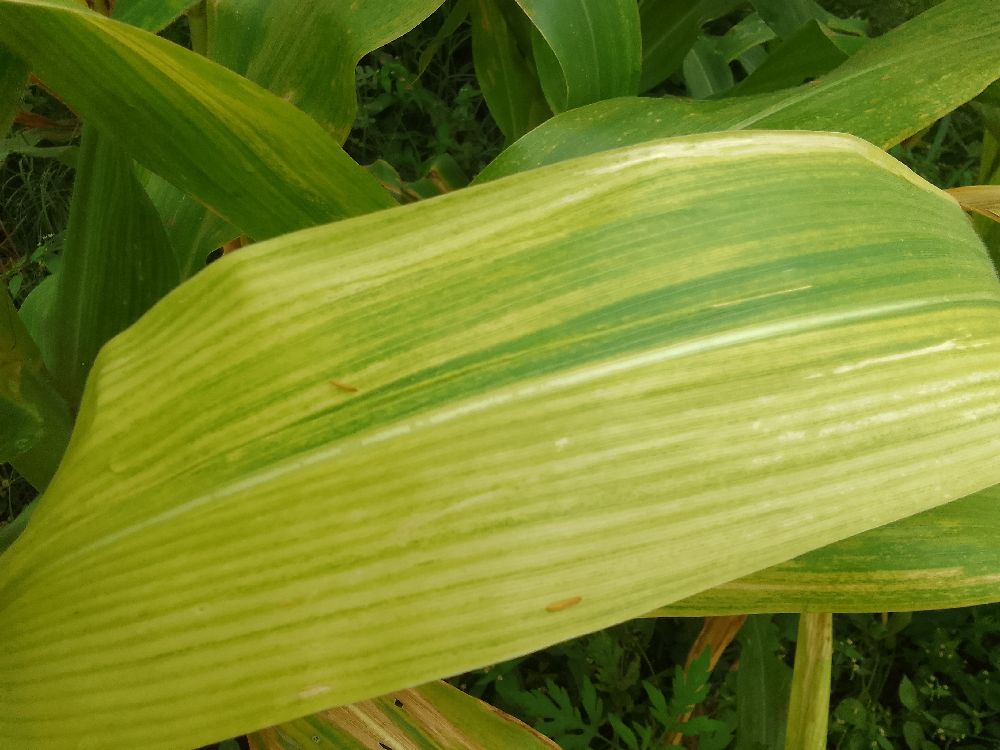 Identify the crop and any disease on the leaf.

maize, maize lethal necrosis
